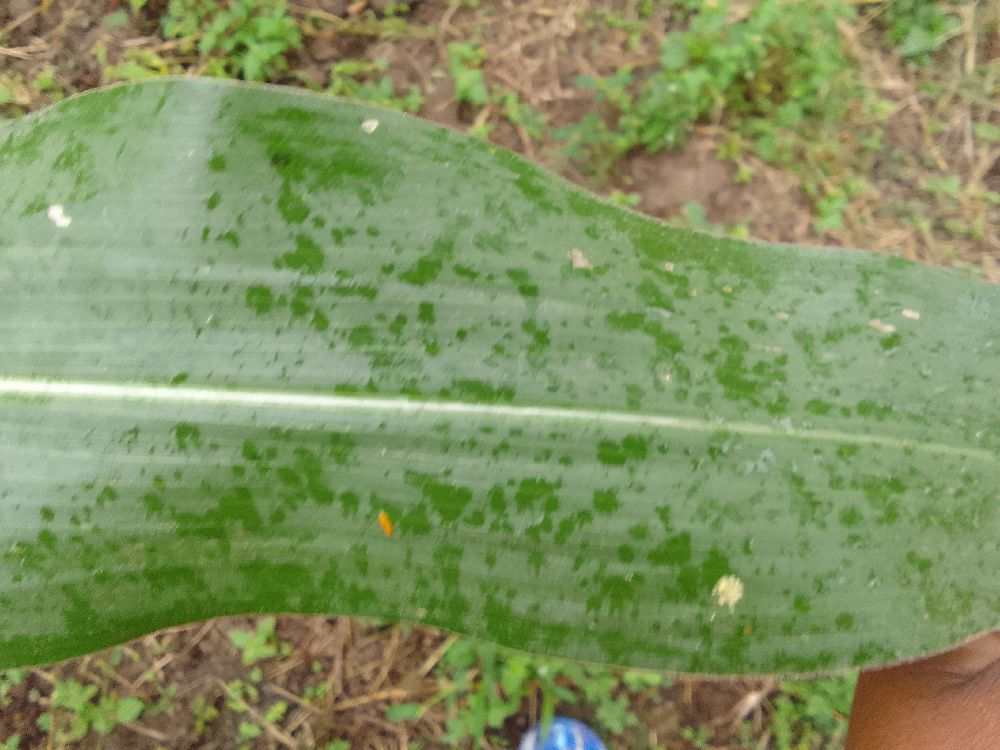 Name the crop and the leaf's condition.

maize, healthy
